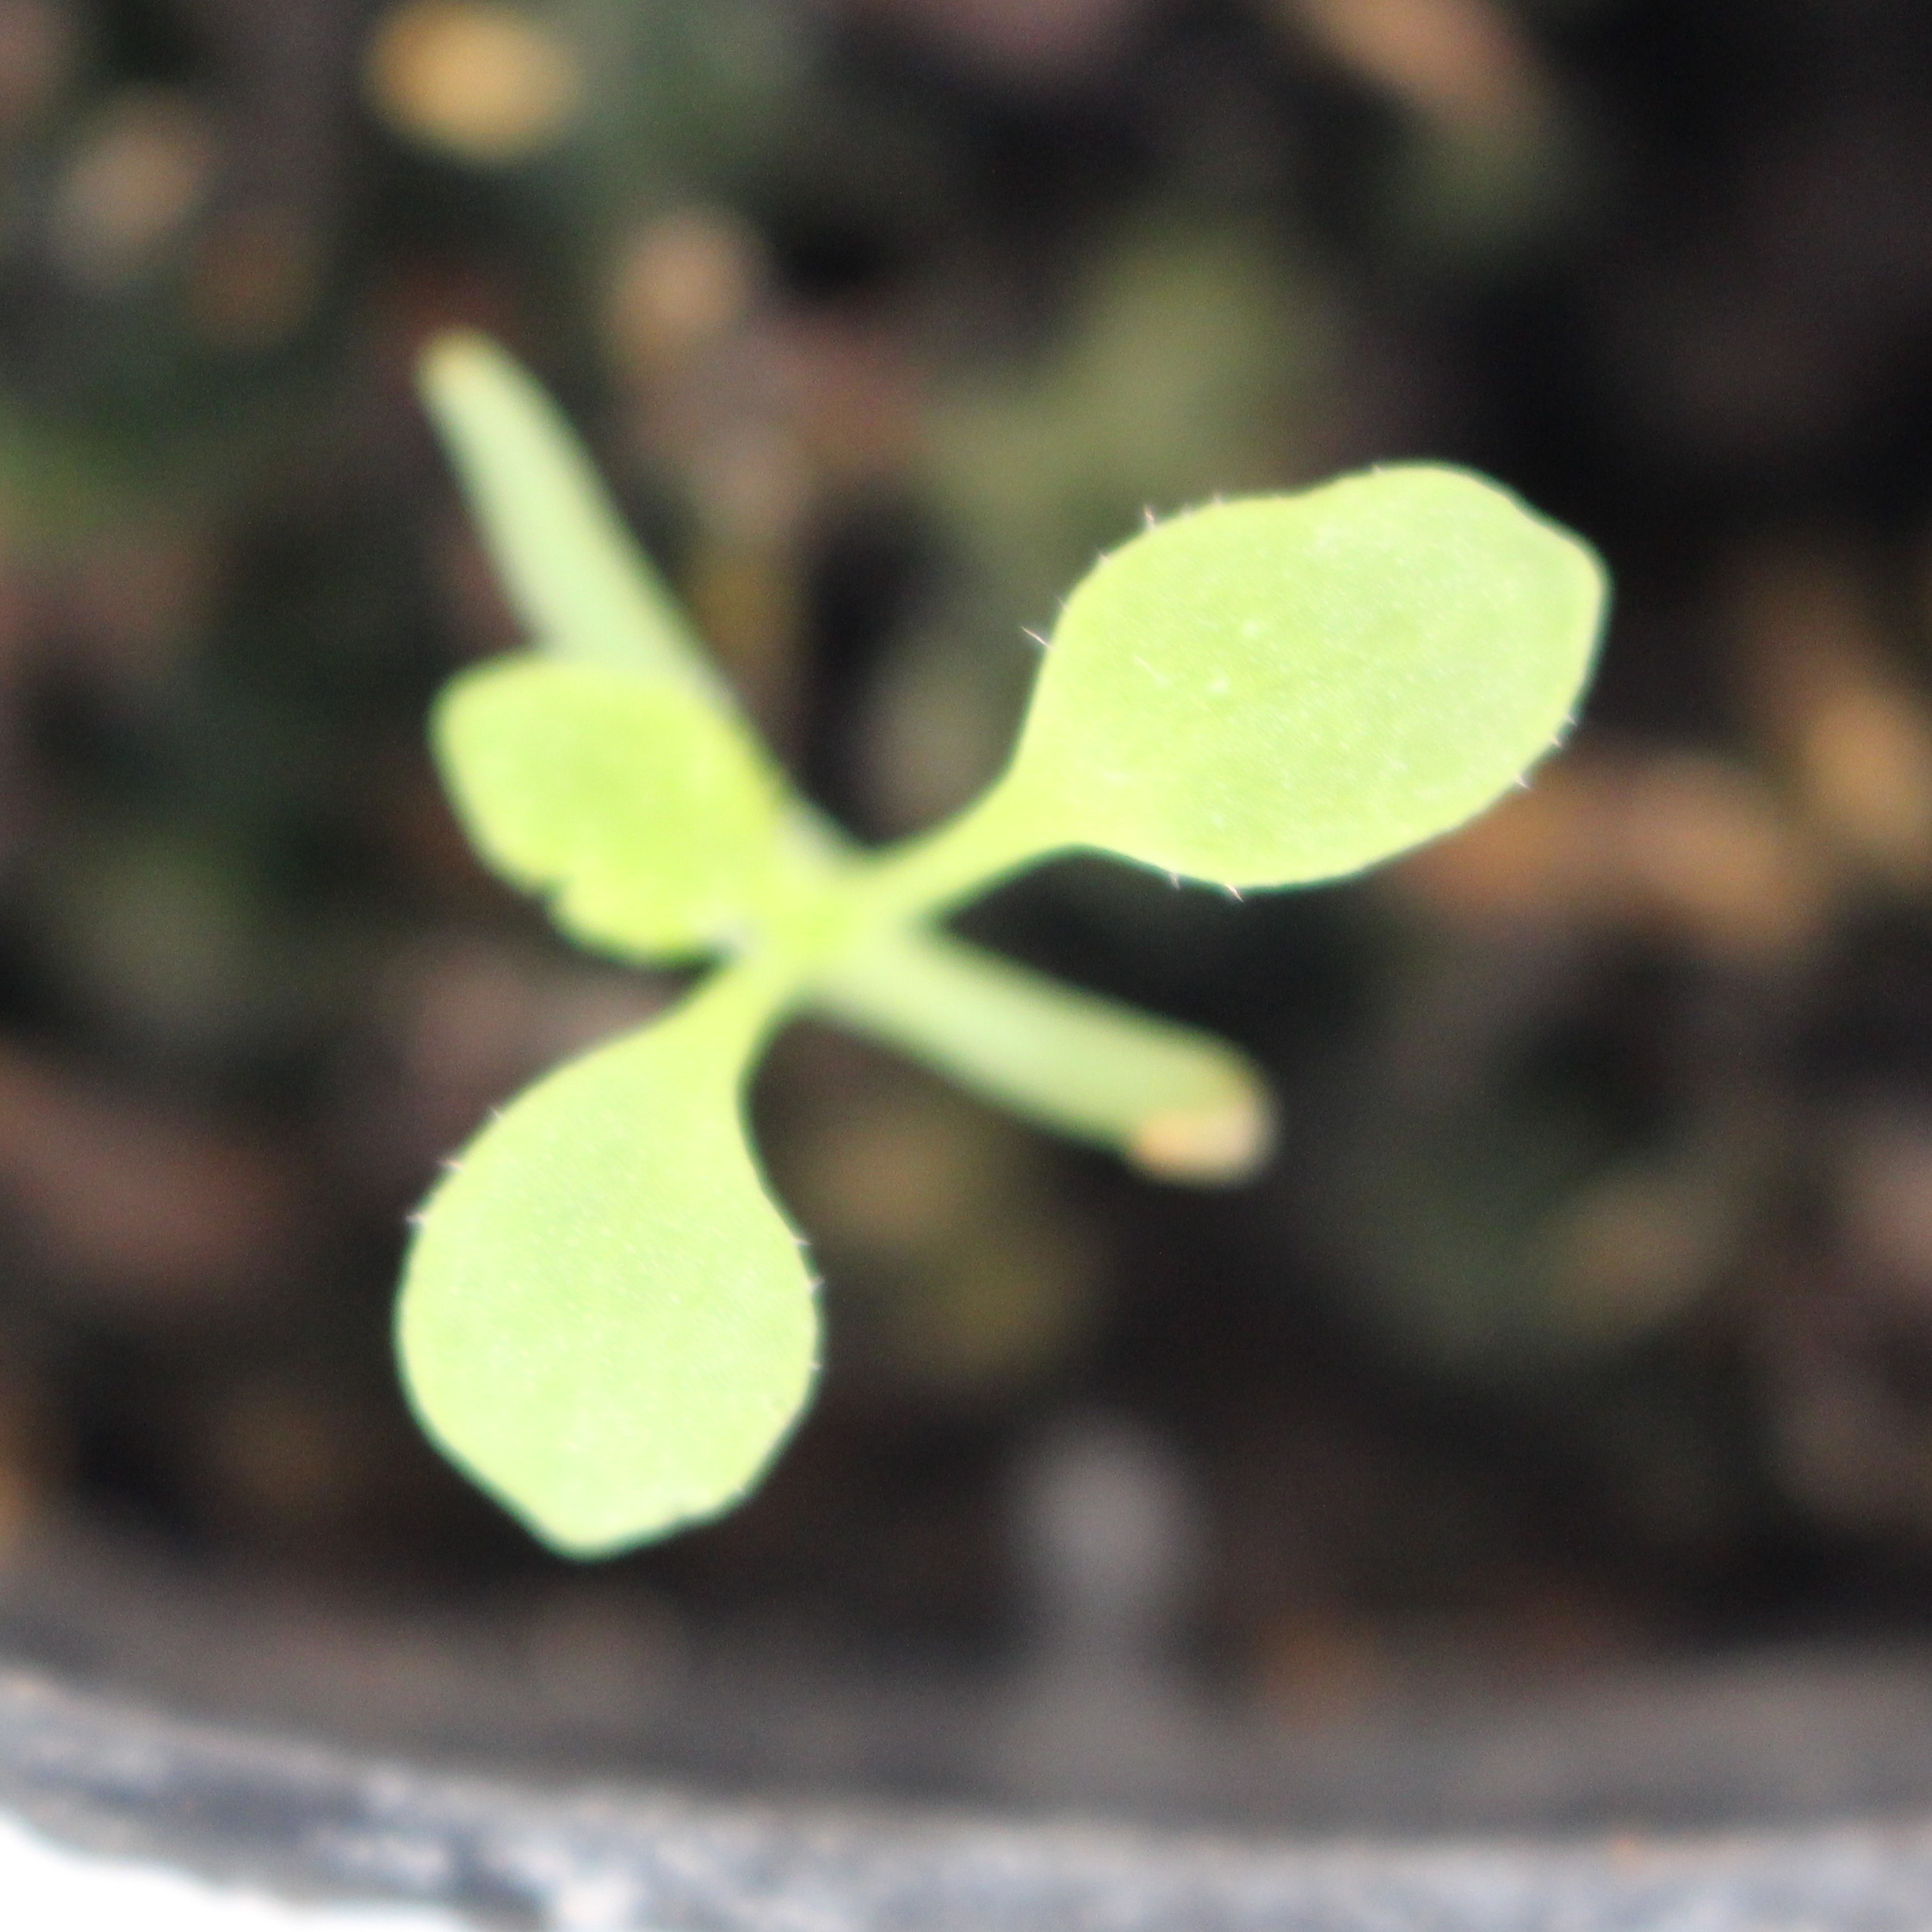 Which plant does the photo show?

Papaver rhoeas
